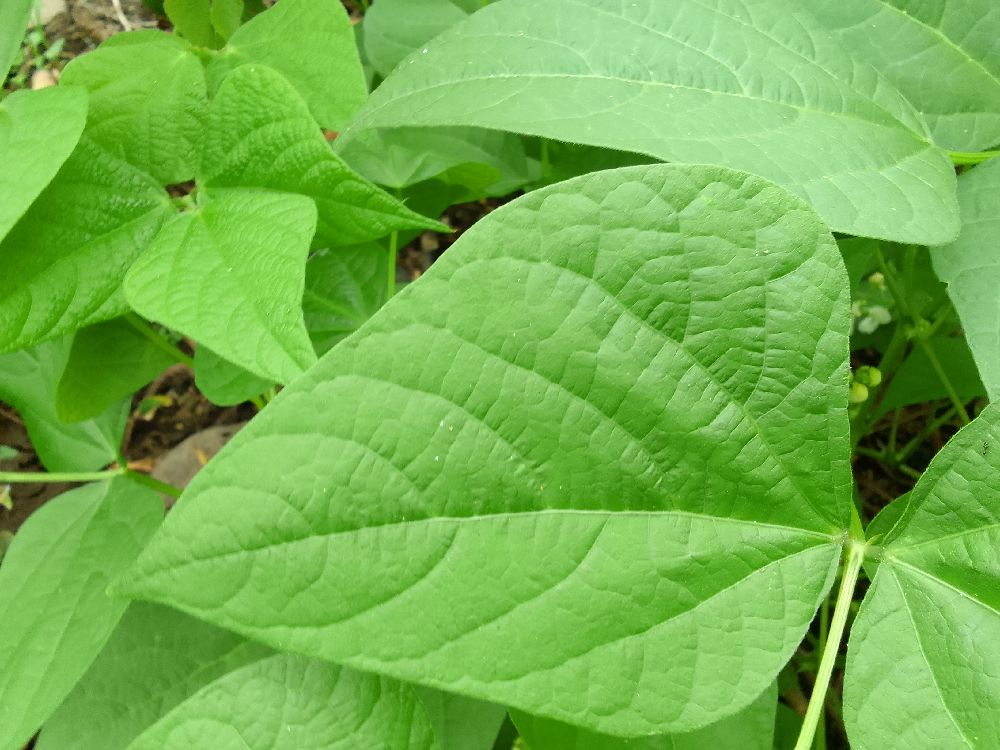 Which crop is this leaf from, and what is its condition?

common bean, healthy
